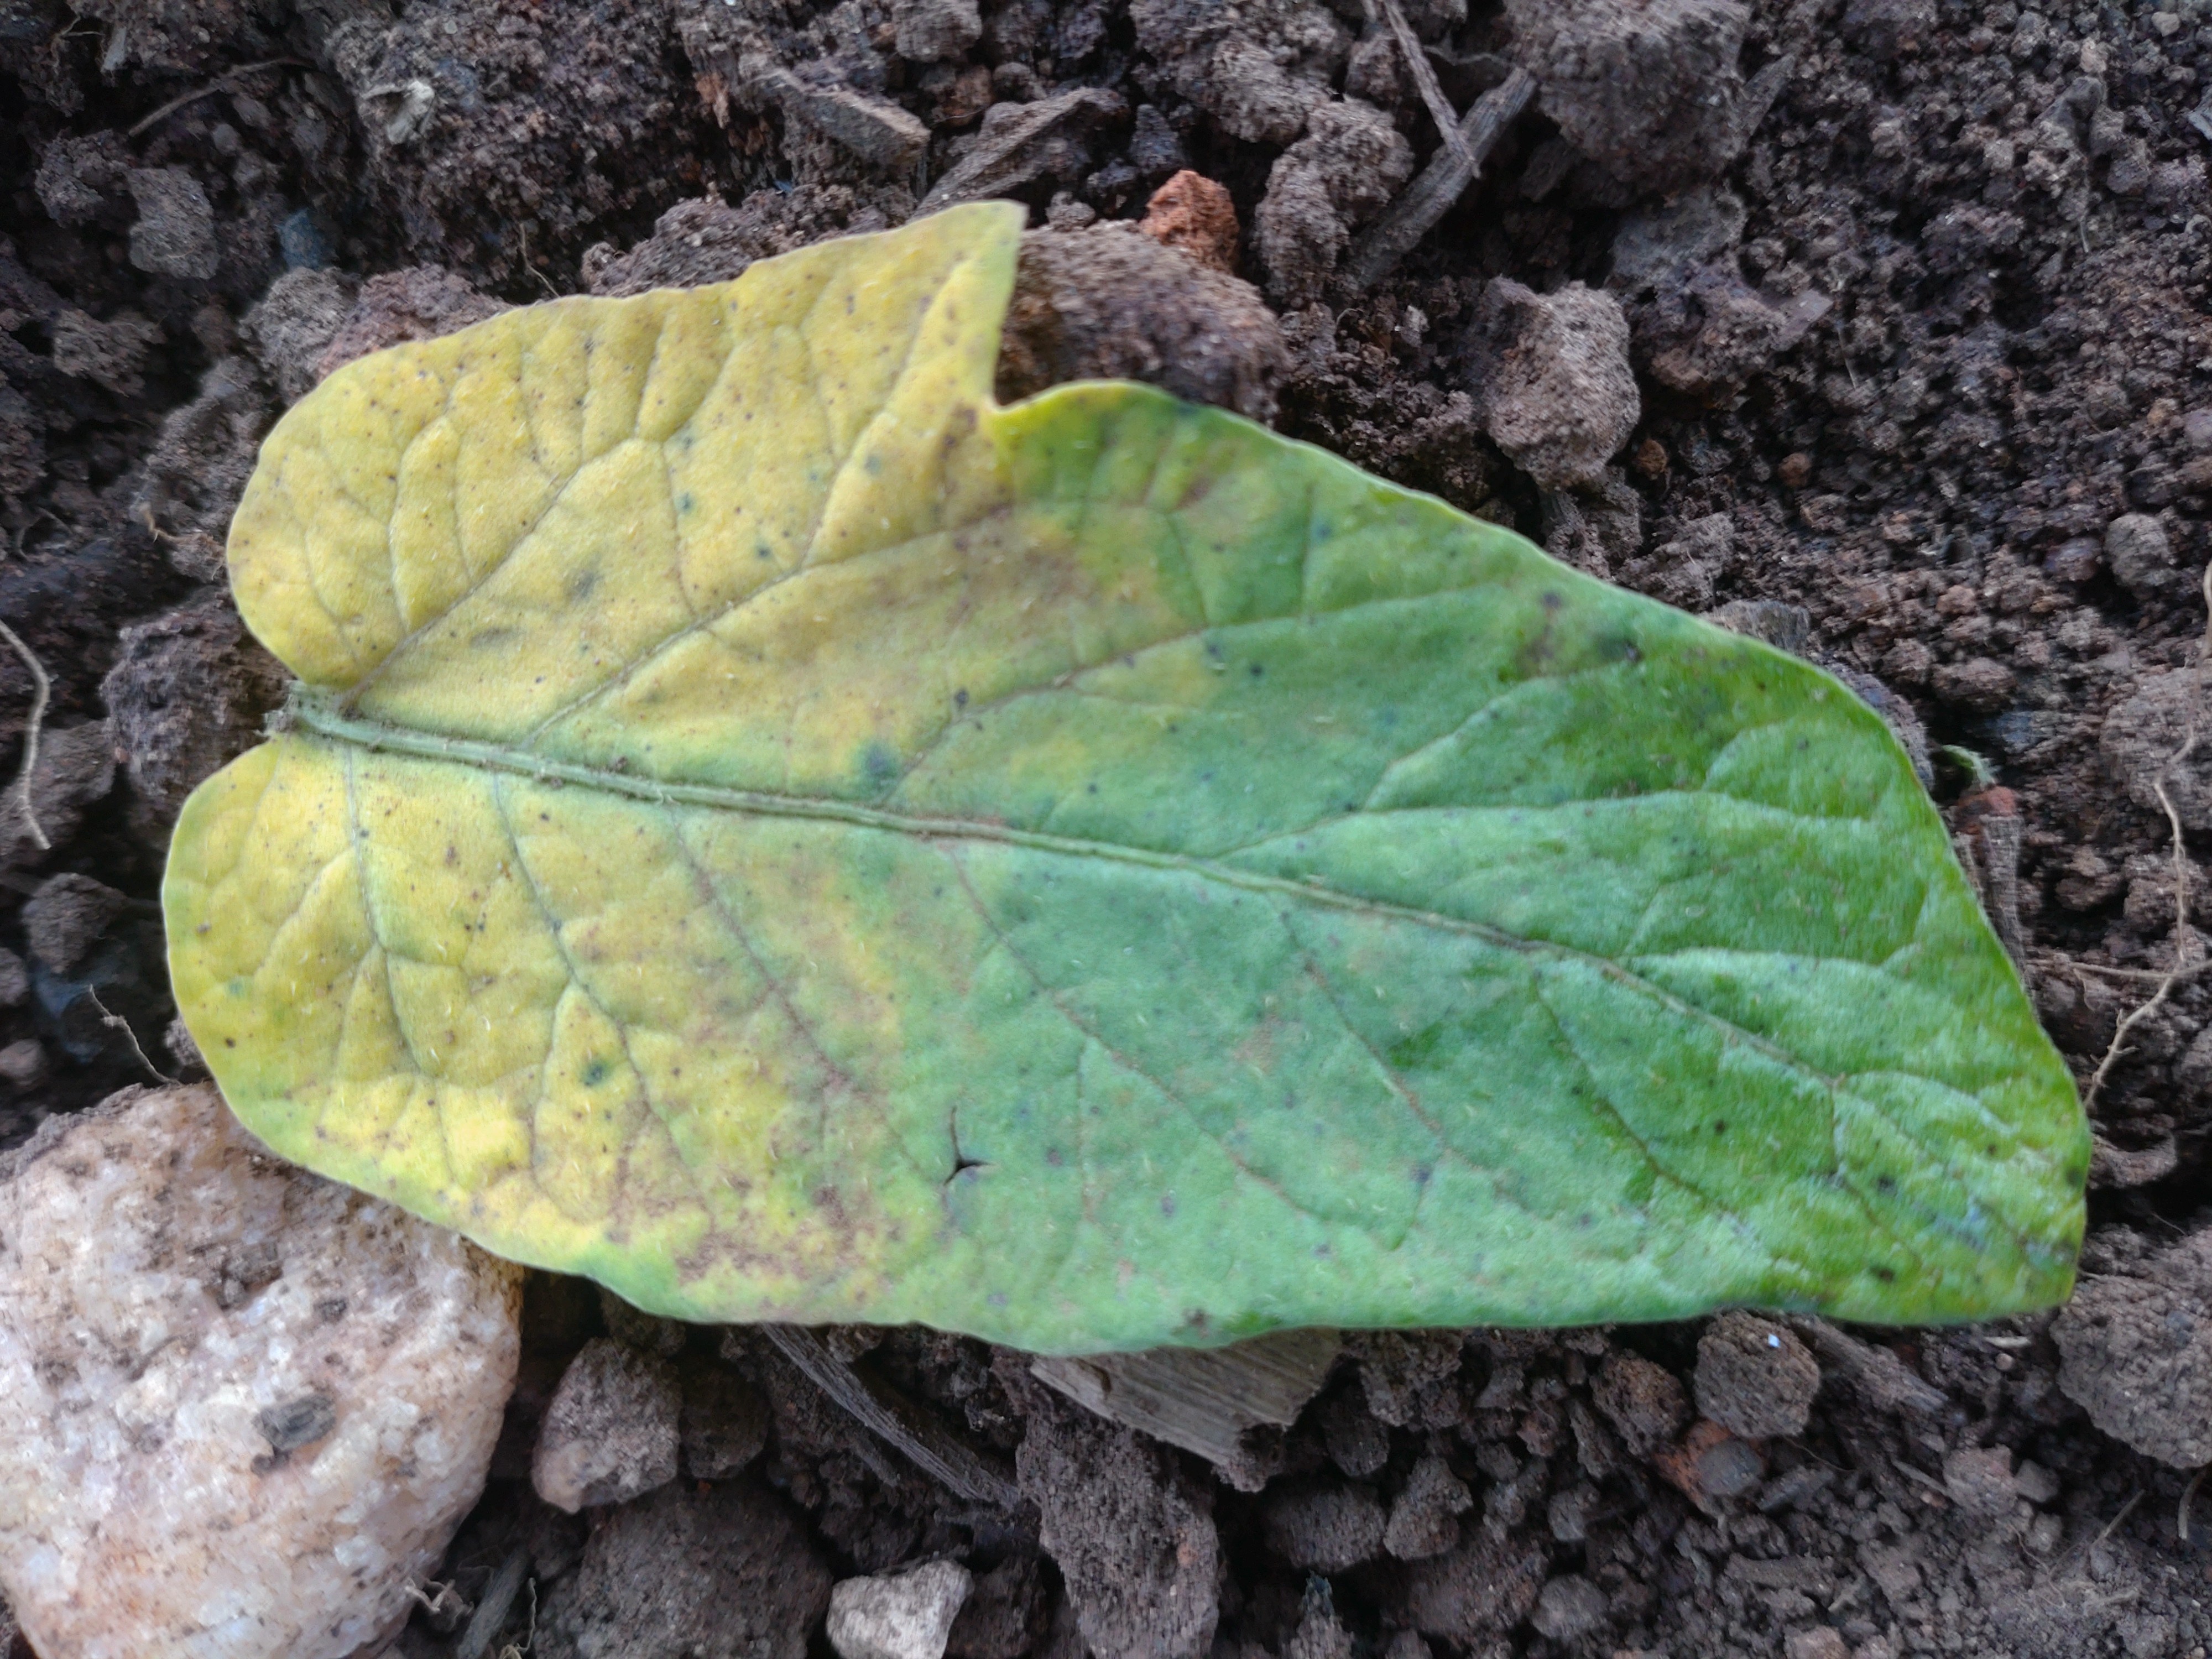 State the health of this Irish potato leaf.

late blight
